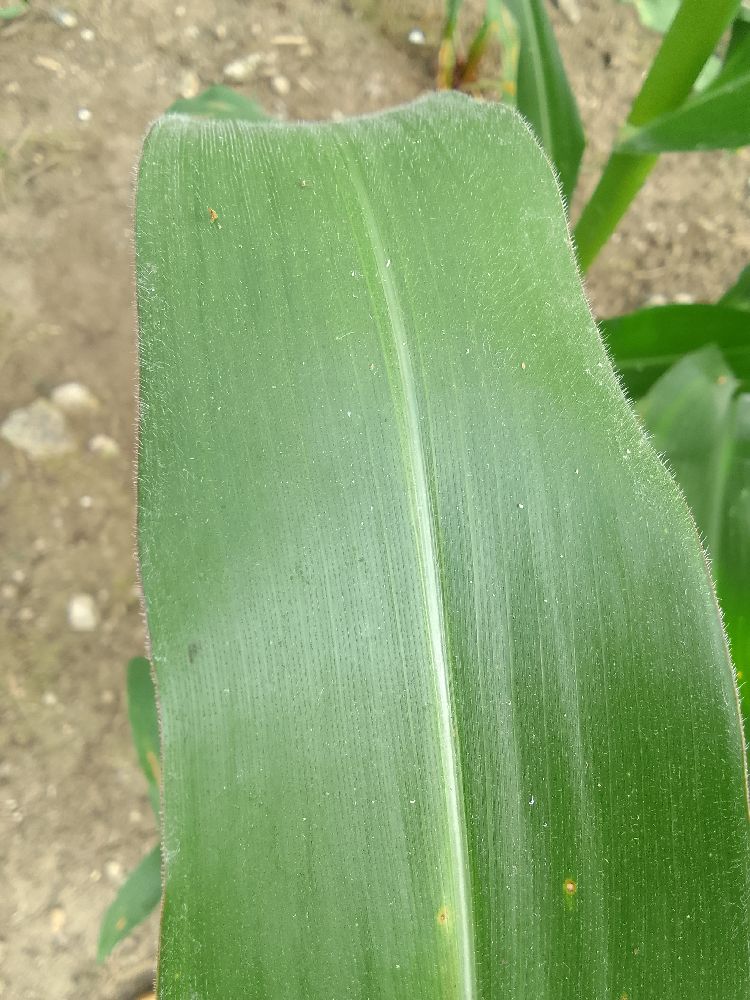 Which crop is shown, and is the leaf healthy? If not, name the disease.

maize, healthy
